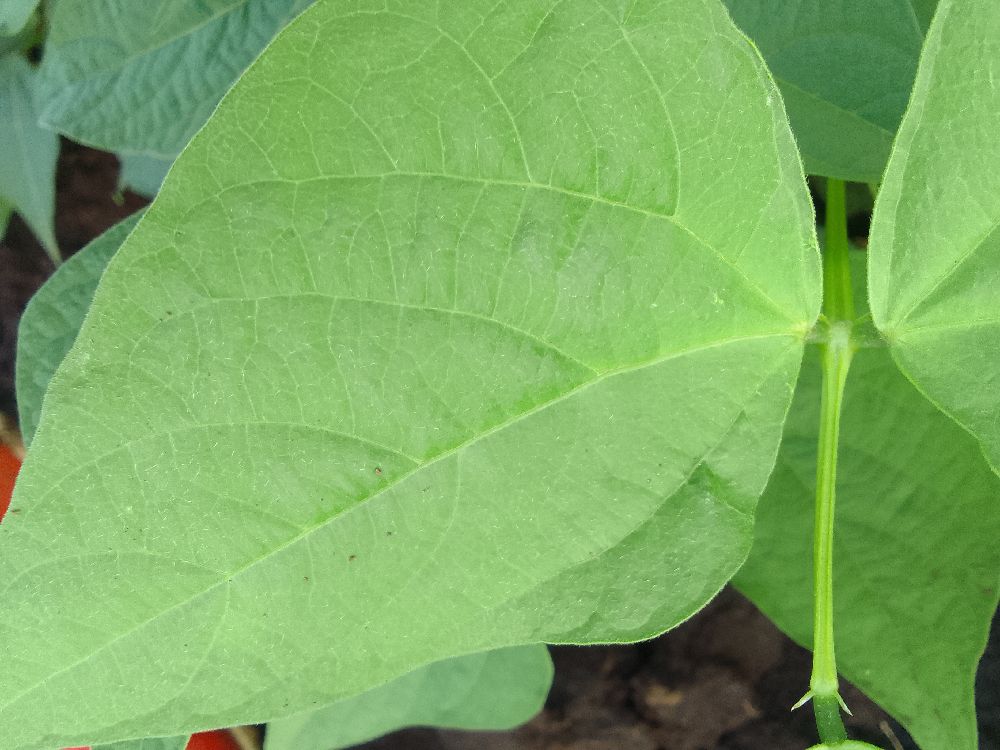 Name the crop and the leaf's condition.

common bean, healthy
